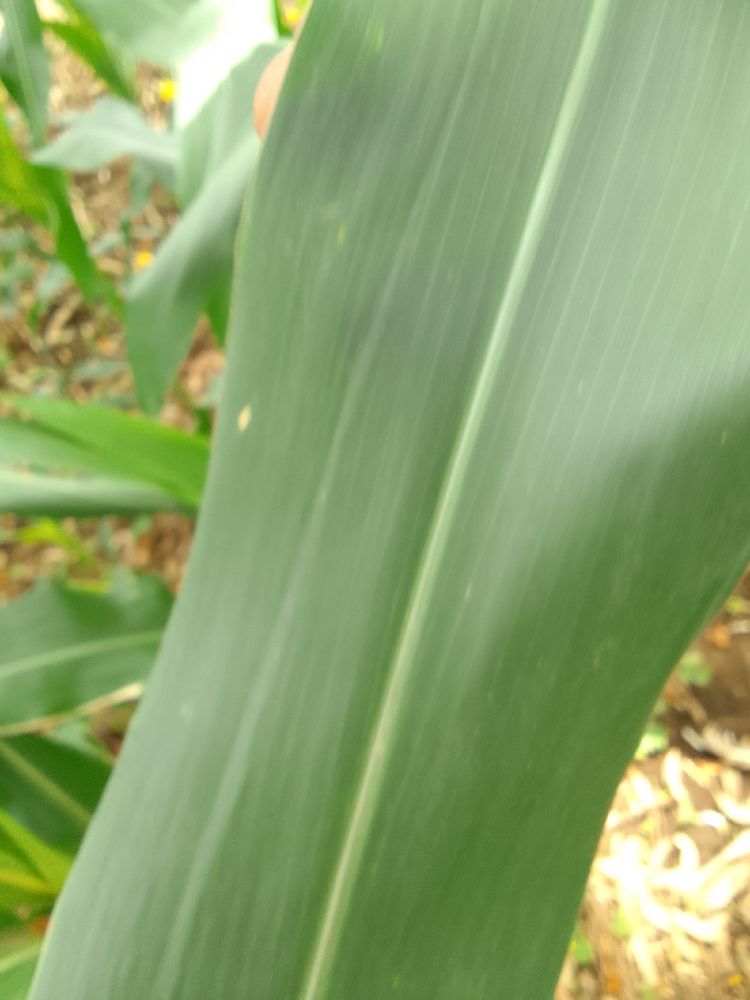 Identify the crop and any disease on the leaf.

maize, healthy
